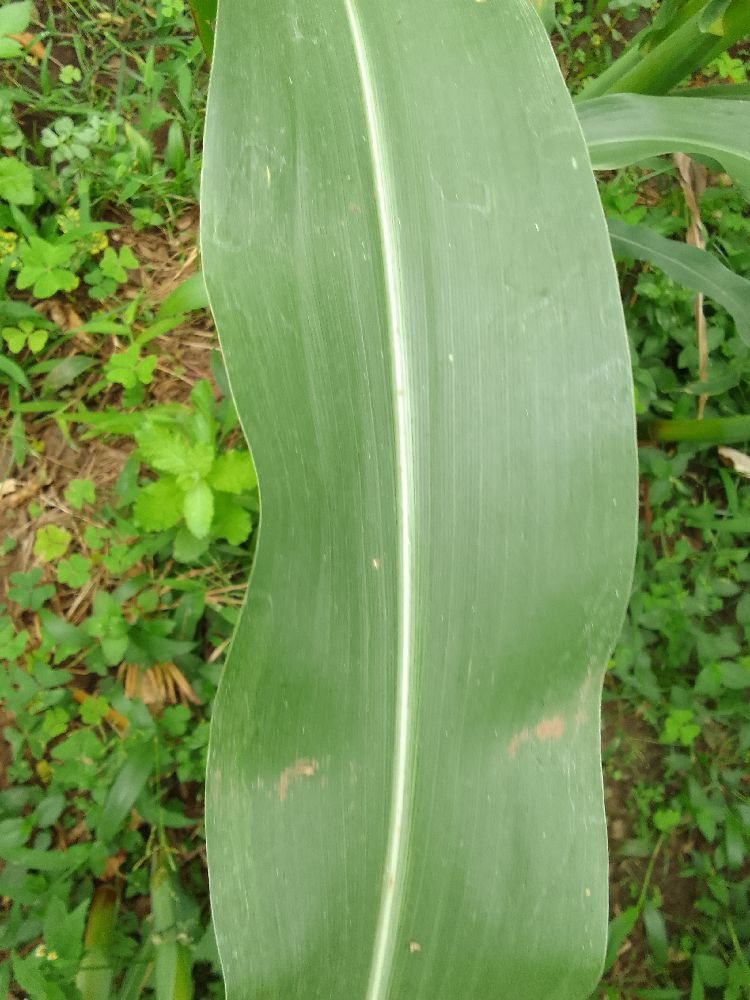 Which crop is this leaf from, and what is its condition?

maize, healthy
